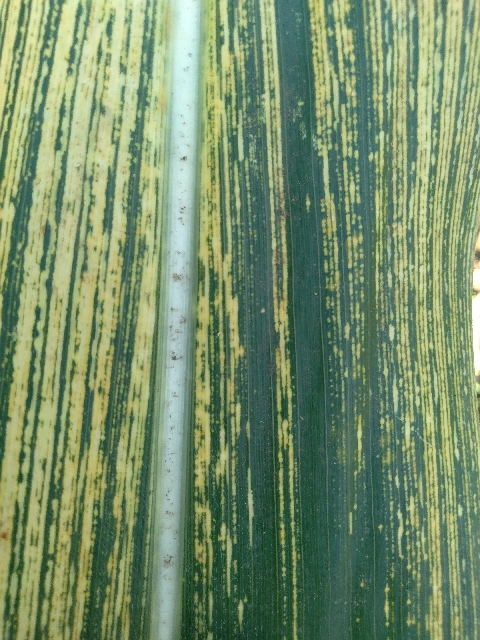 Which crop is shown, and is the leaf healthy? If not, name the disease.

maize, maize streak virus
